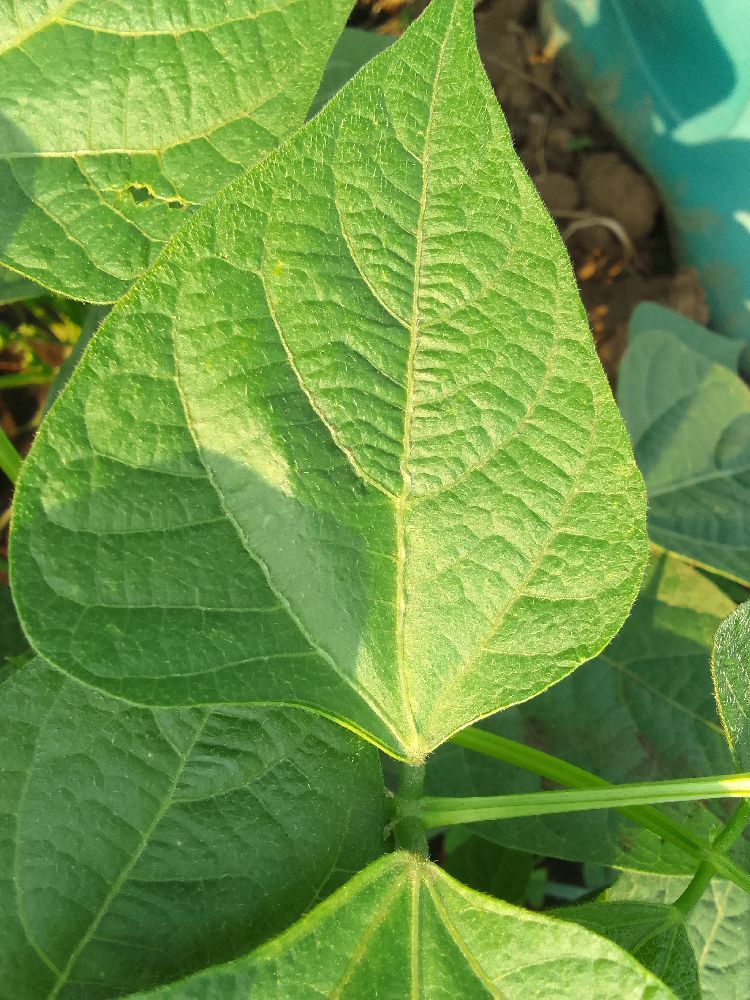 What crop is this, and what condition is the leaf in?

common bean, healthy
